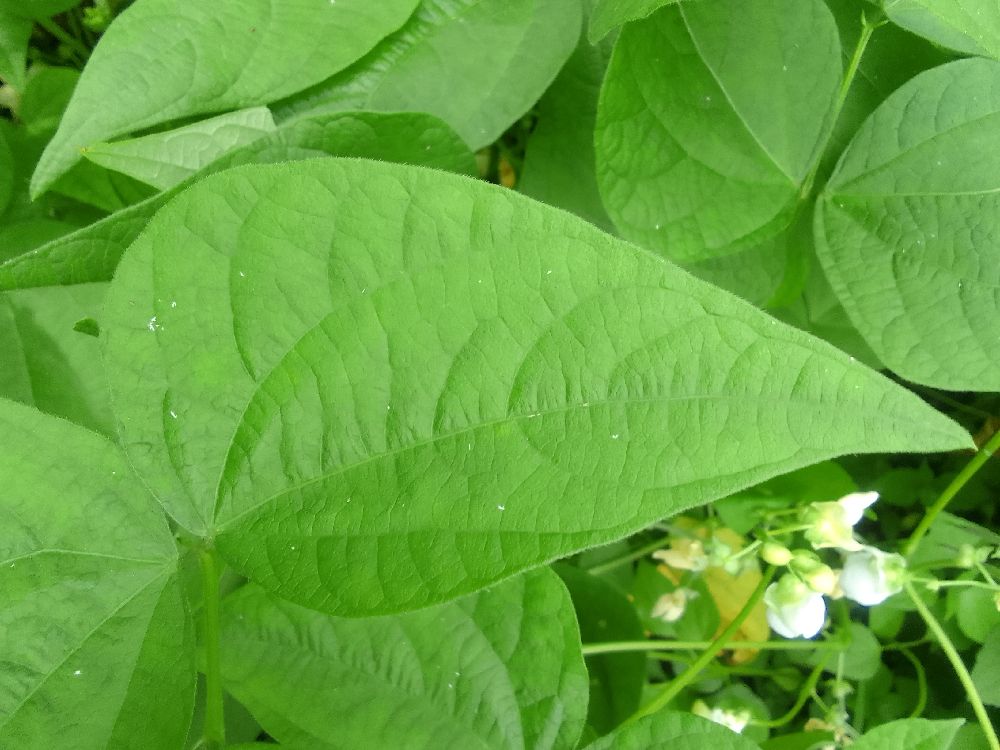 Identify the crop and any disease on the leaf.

common bean, healthy
